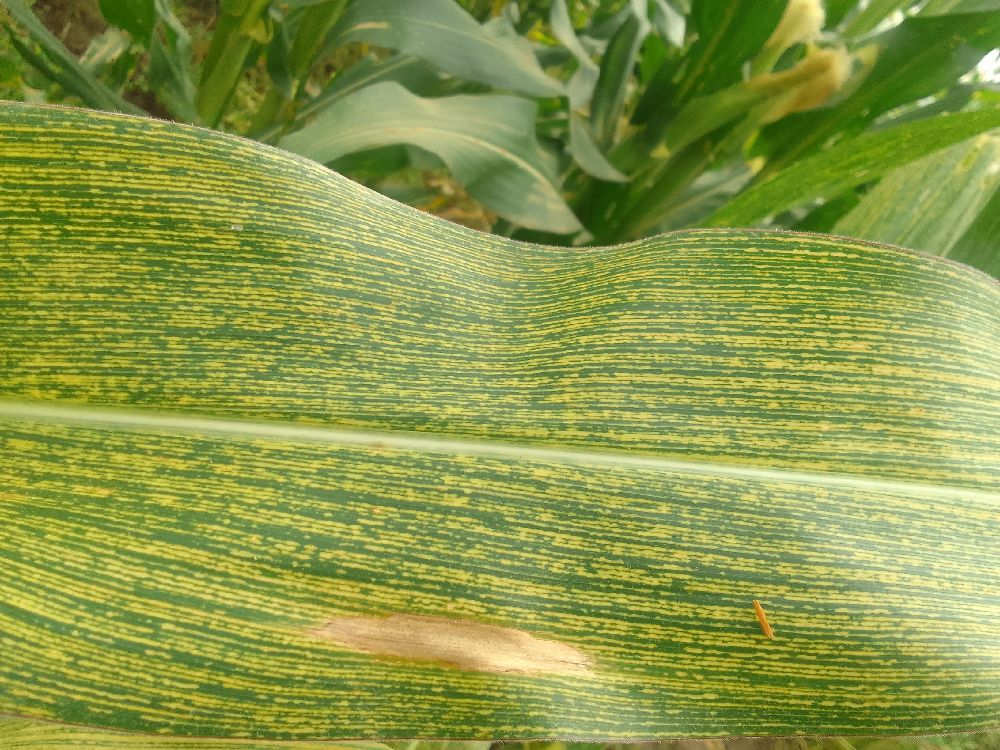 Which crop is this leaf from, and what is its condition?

maize, maize streak virus
